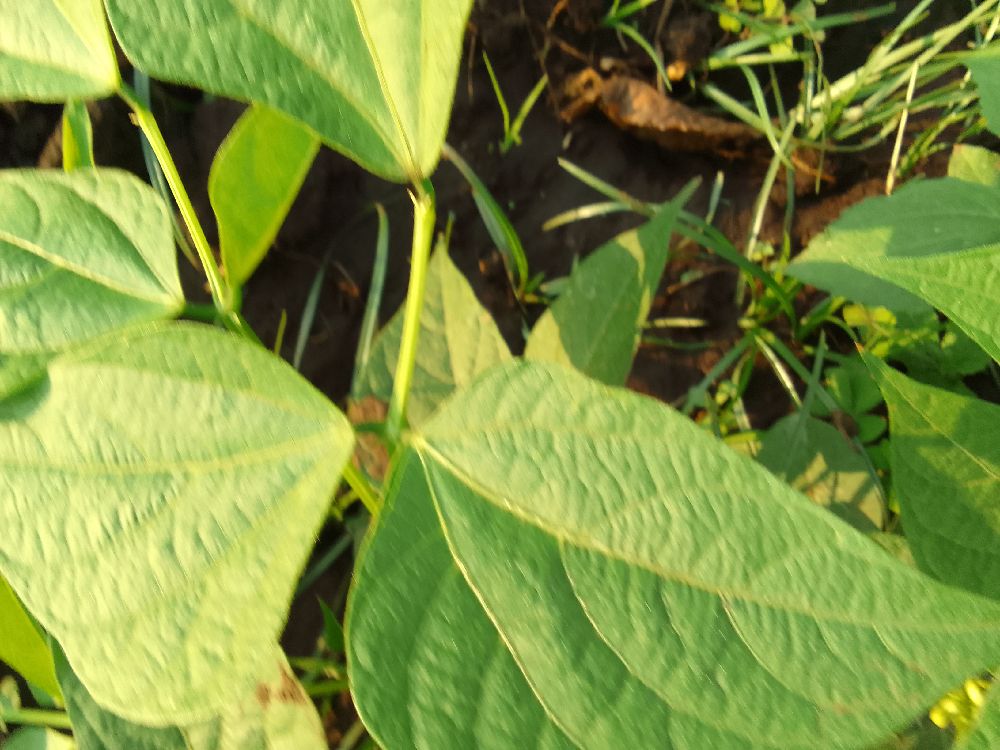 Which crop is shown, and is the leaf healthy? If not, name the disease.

common bean, healthy
